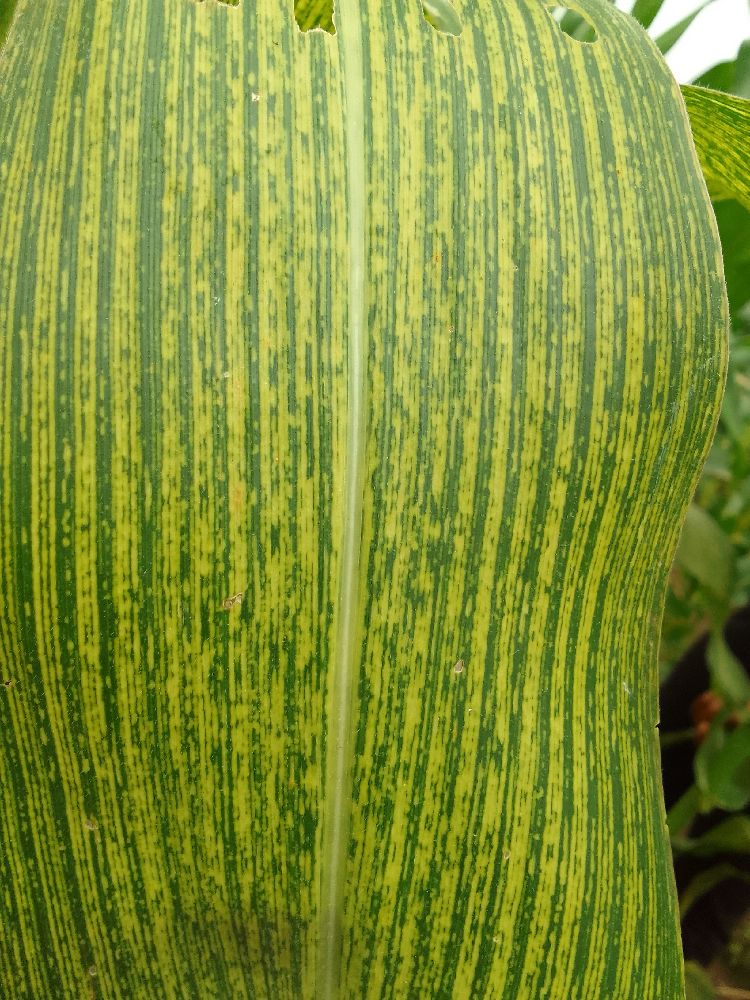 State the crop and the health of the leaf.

maize, maize streak virus
